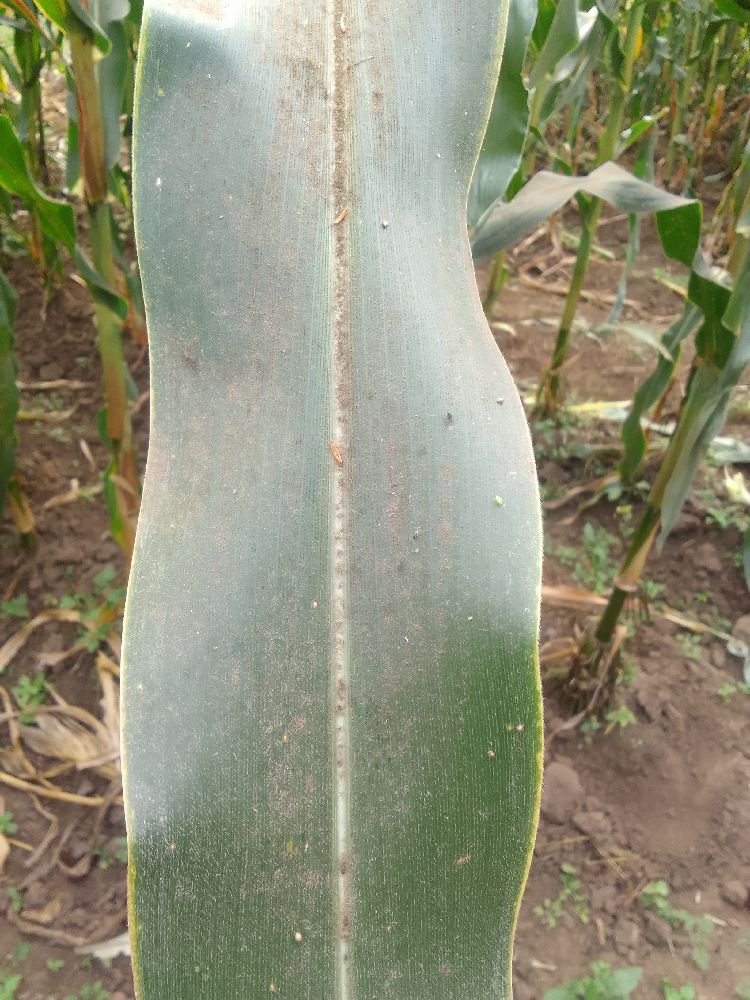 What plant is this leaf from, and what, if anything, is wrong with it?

maize, healthy
